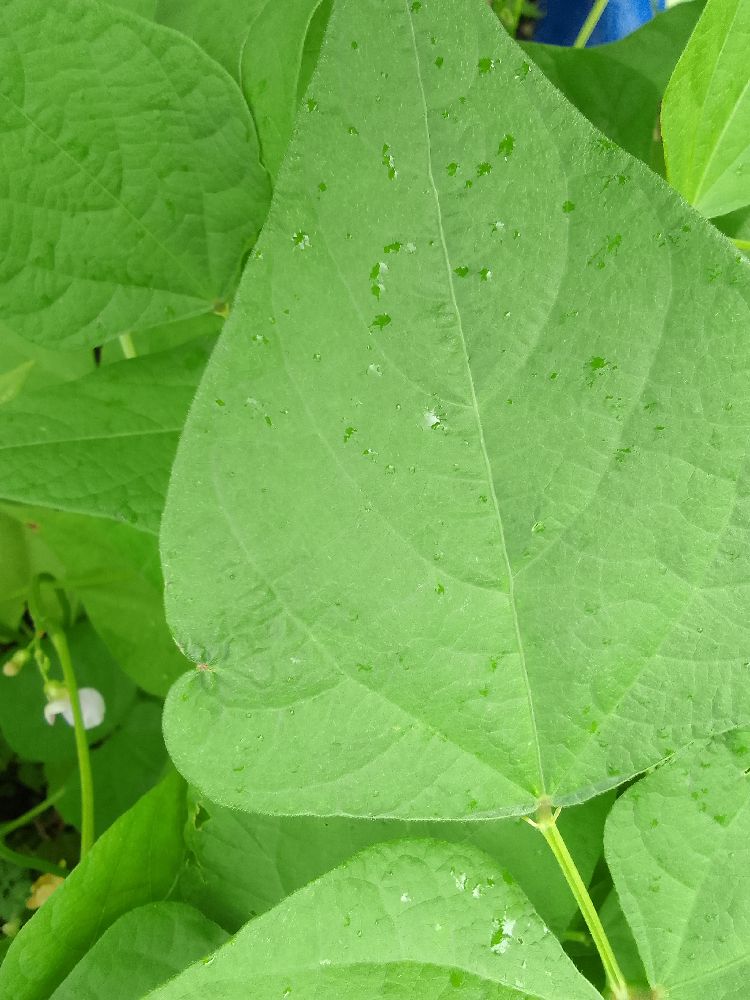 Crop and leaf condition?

common bean, healthy
